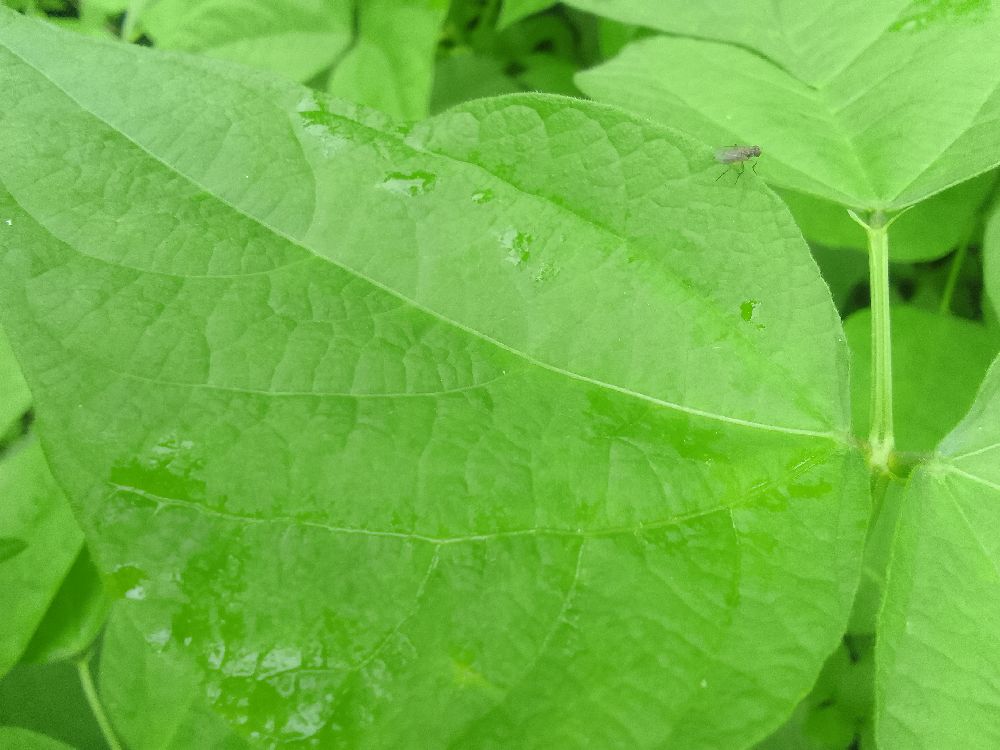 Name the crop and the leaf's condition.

common bean, healthy
